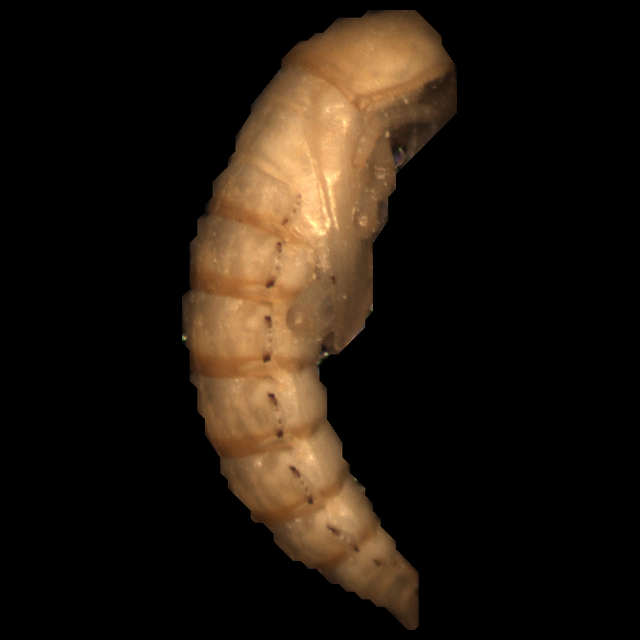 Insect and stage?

mealworm pupa
